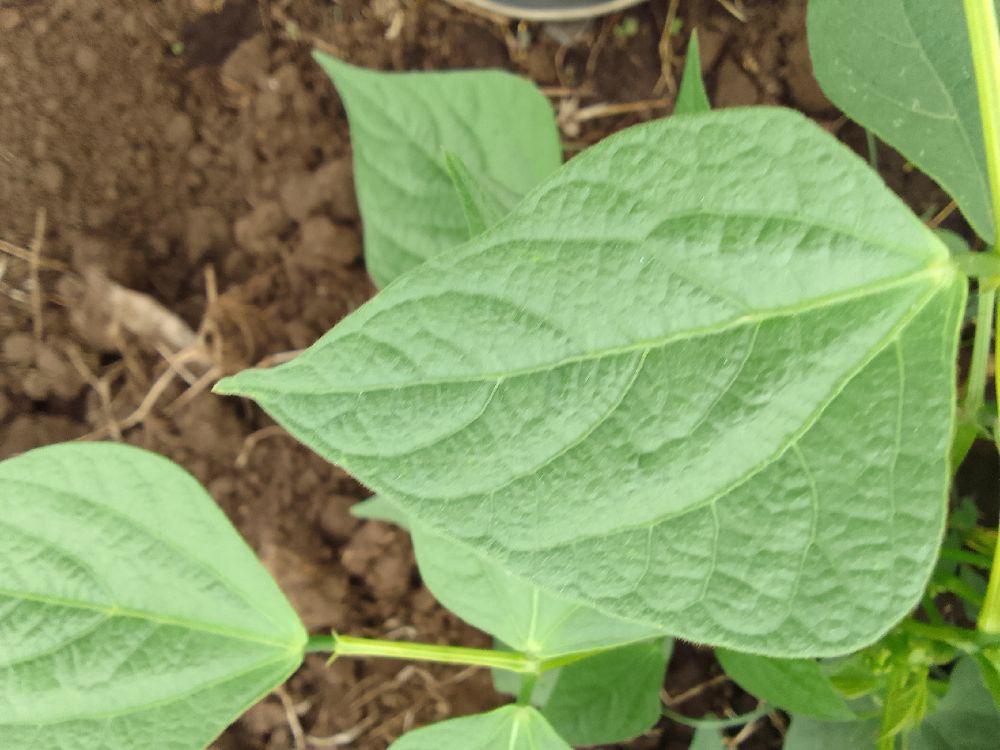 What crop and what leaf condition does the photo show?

common bean, healthy
